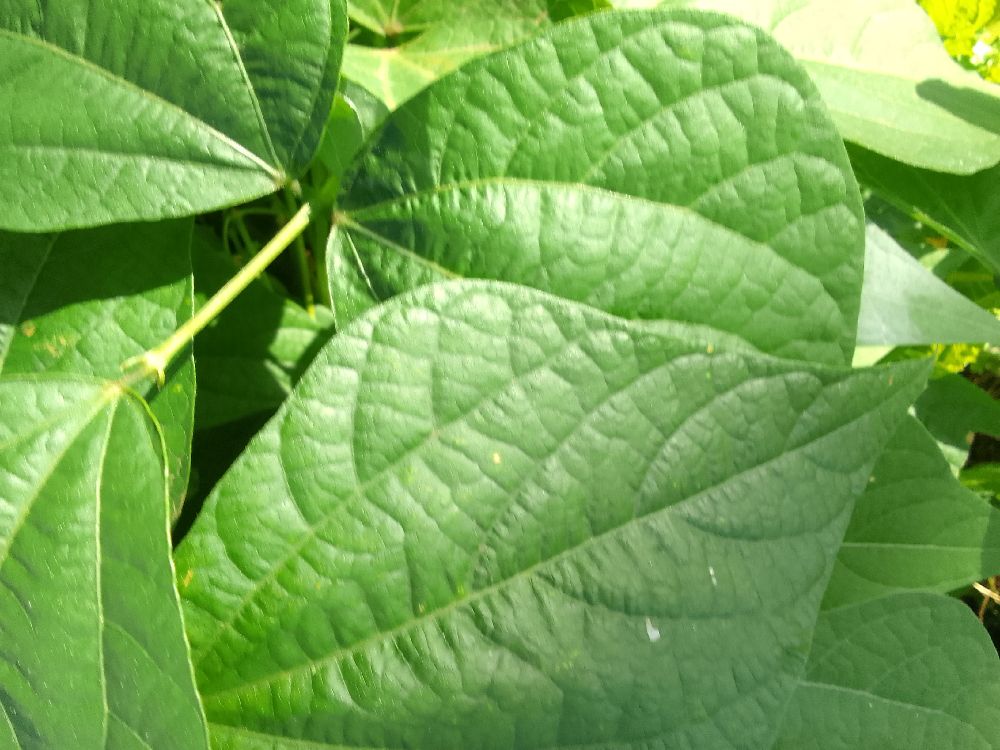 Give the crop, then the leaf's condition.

common bean, healthy
